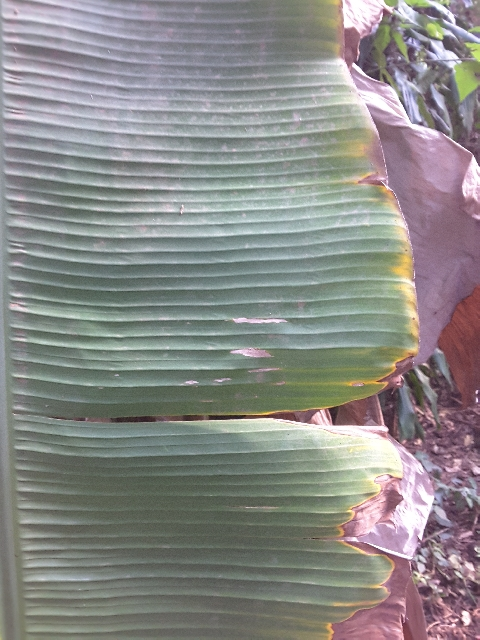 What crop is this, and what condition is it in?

banana, fusarium wilt race 1
